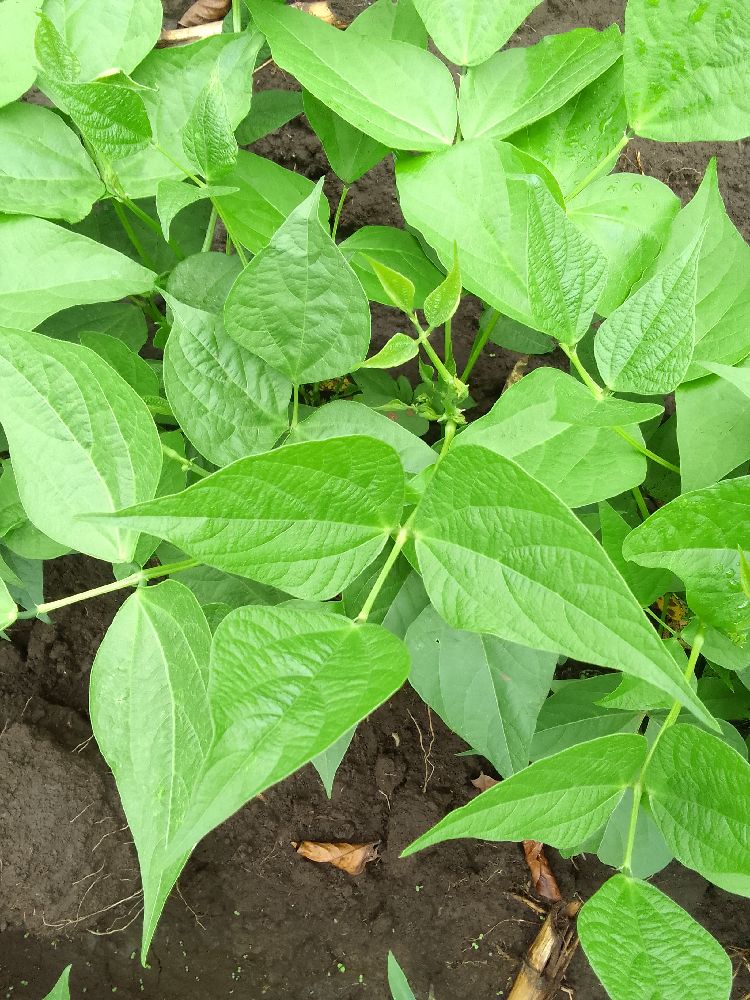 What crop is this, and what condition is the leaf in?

common bean, healthy
